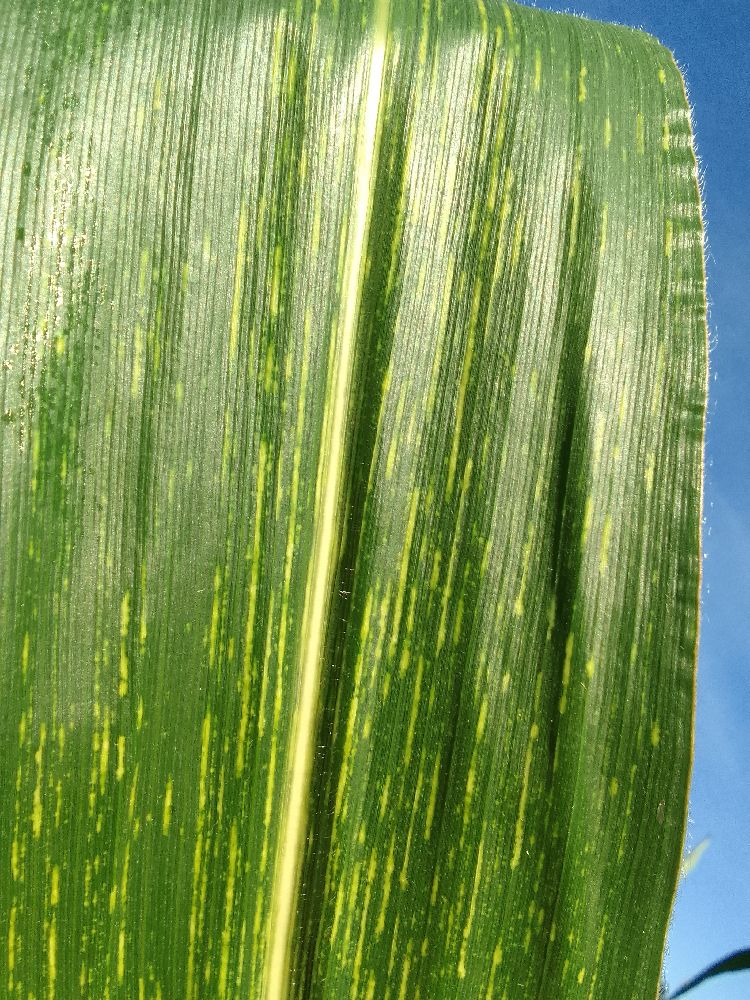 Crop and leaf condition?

maize, maize streak virus
